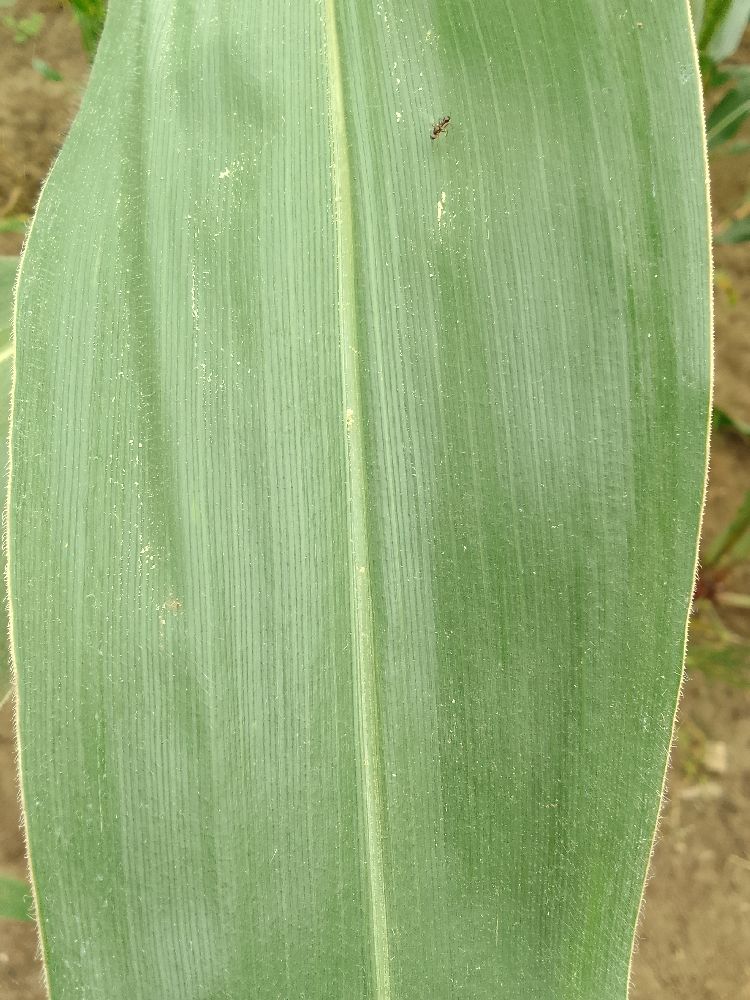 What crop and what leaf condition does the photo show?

maize, healthy
